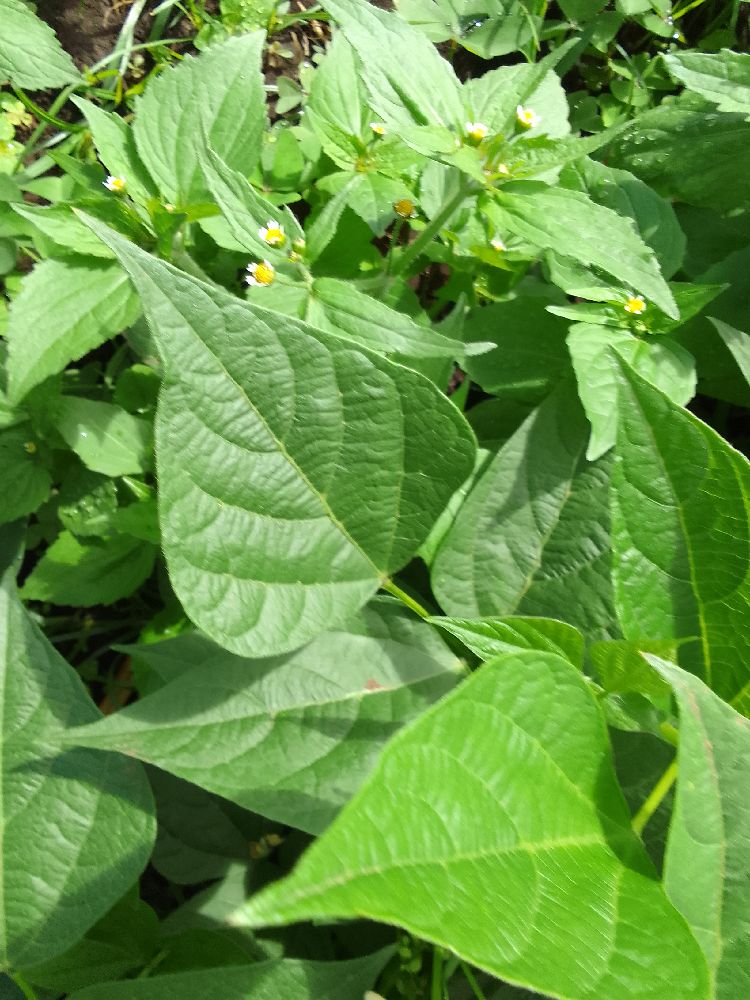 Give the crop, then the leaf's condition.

common bean, healthy
